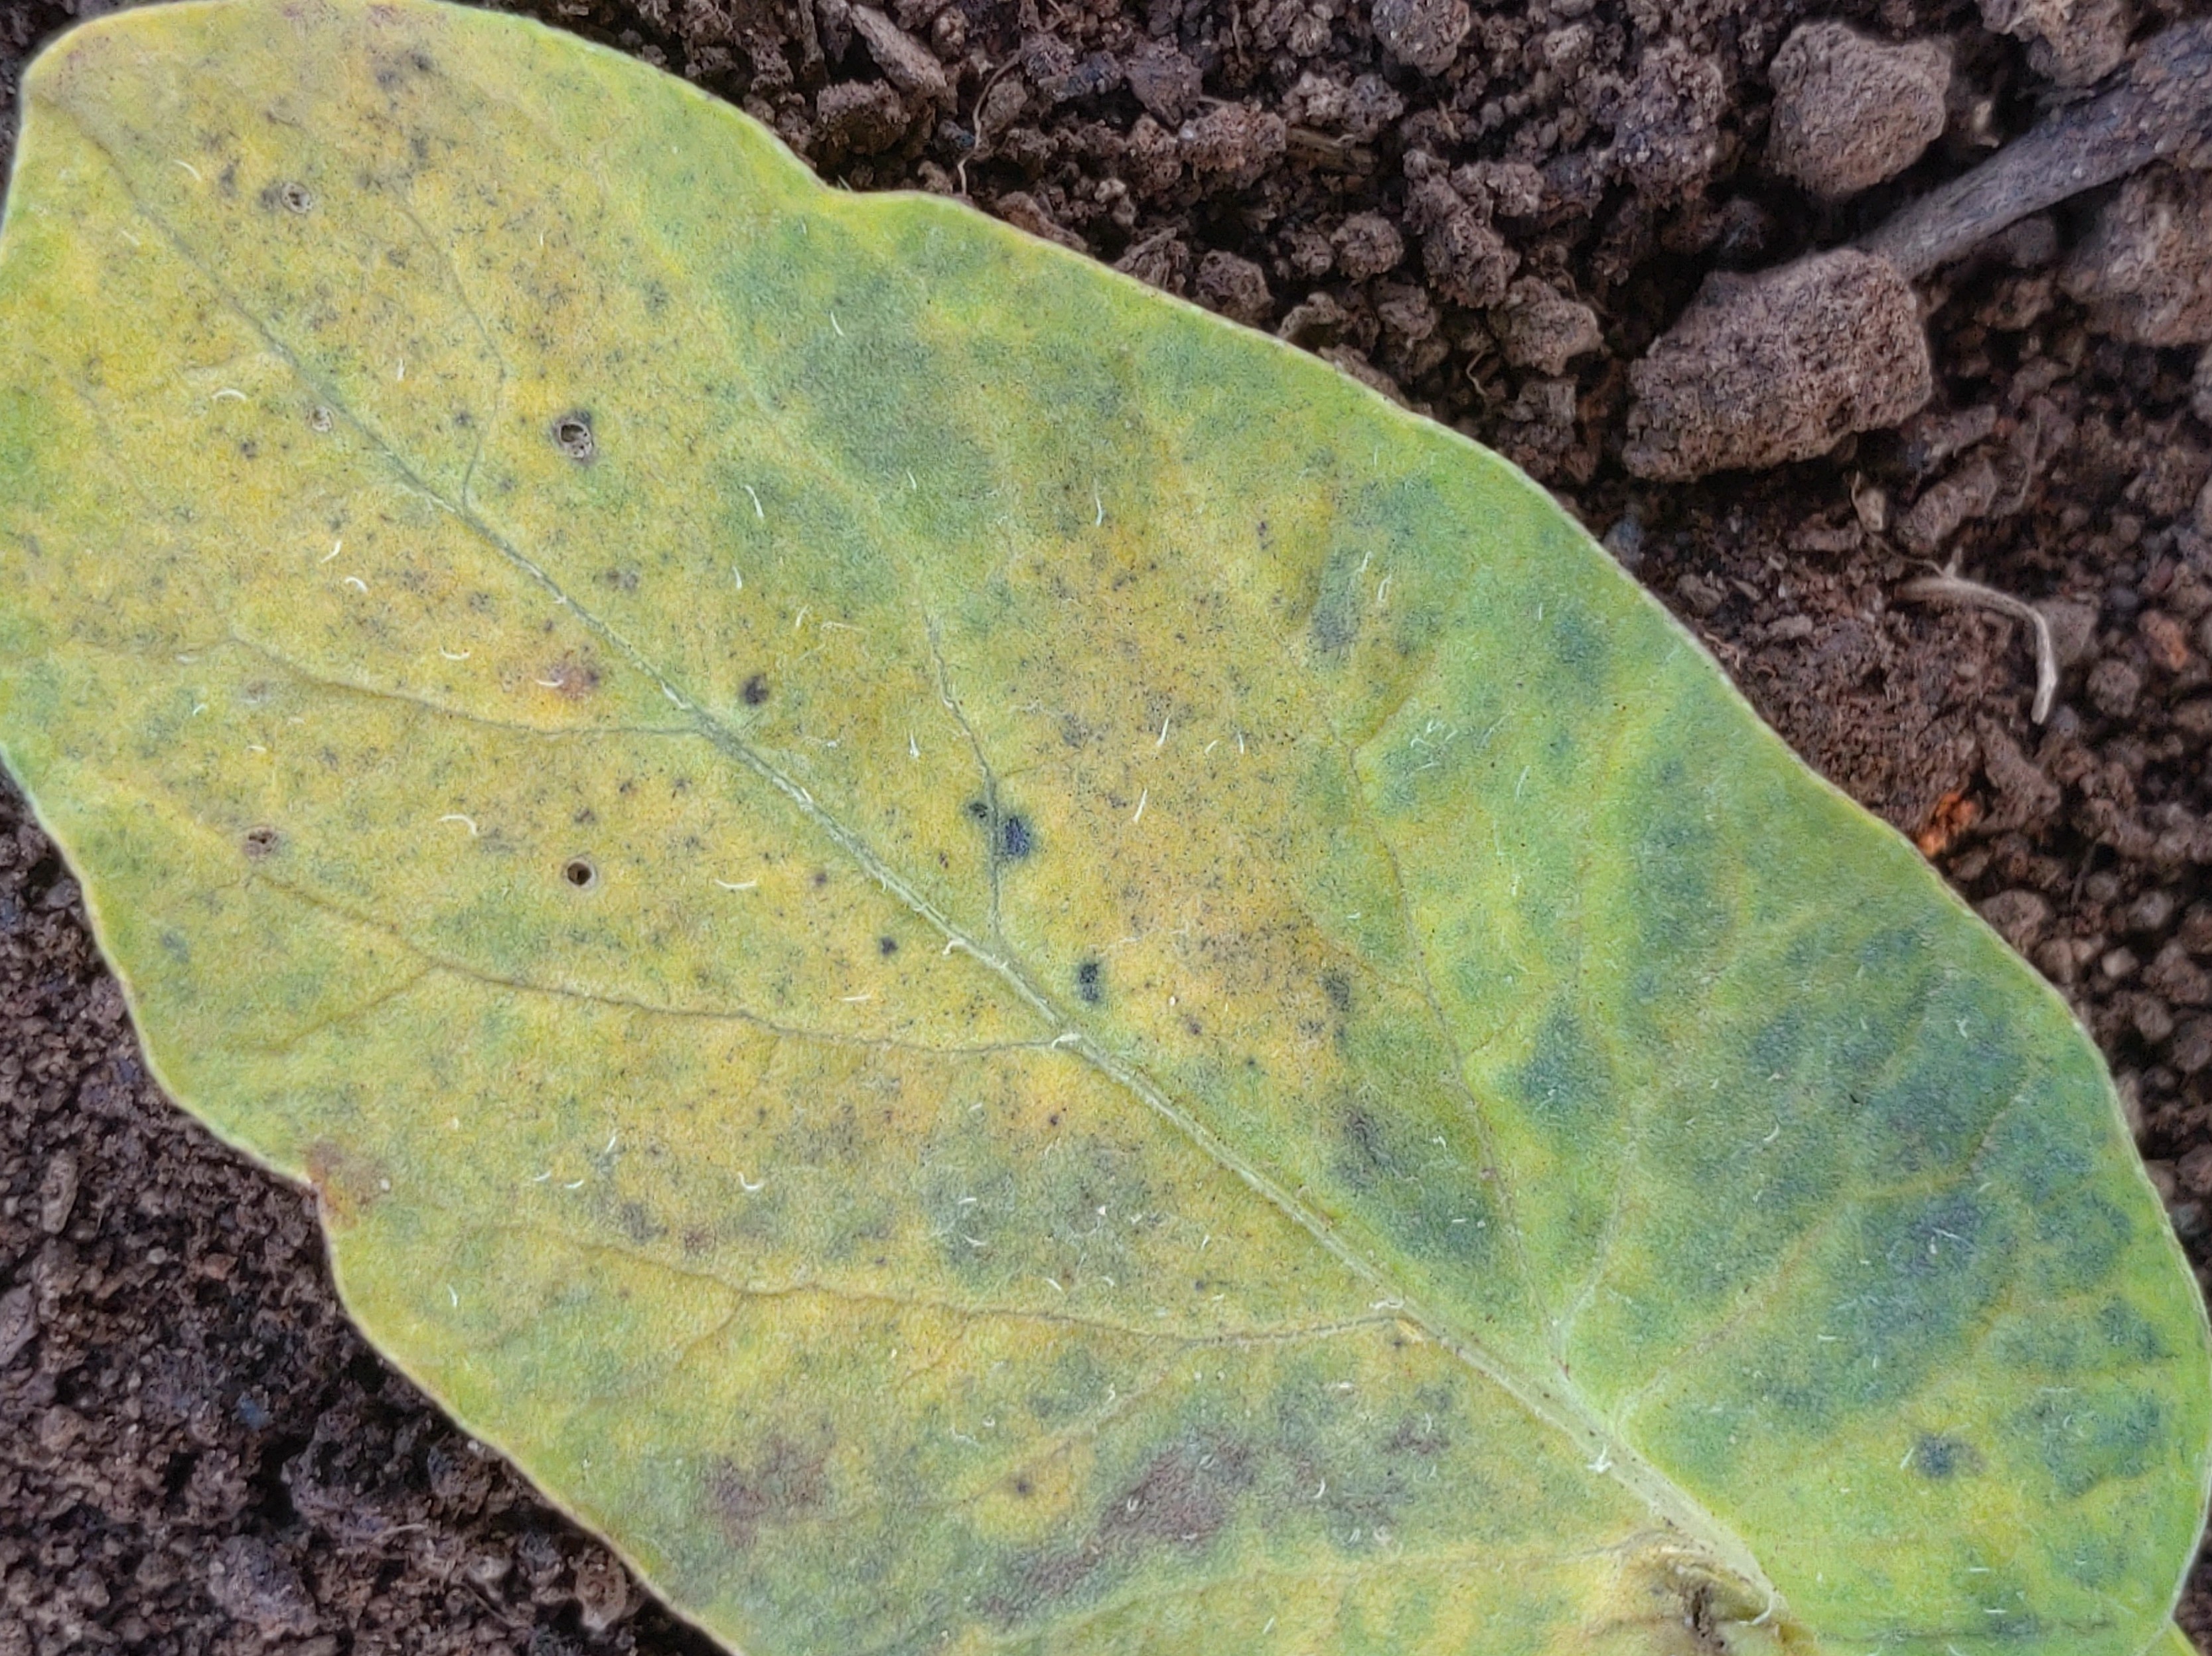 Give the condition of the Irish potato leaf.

late blight
